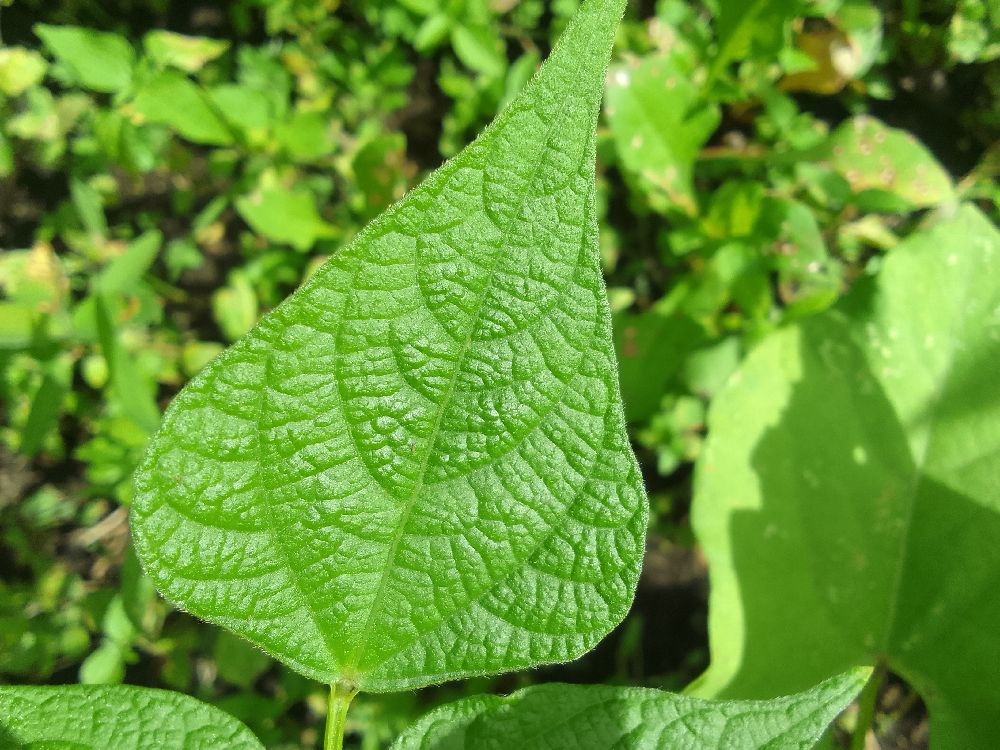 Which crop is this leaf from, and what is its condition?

common bean, healthy
